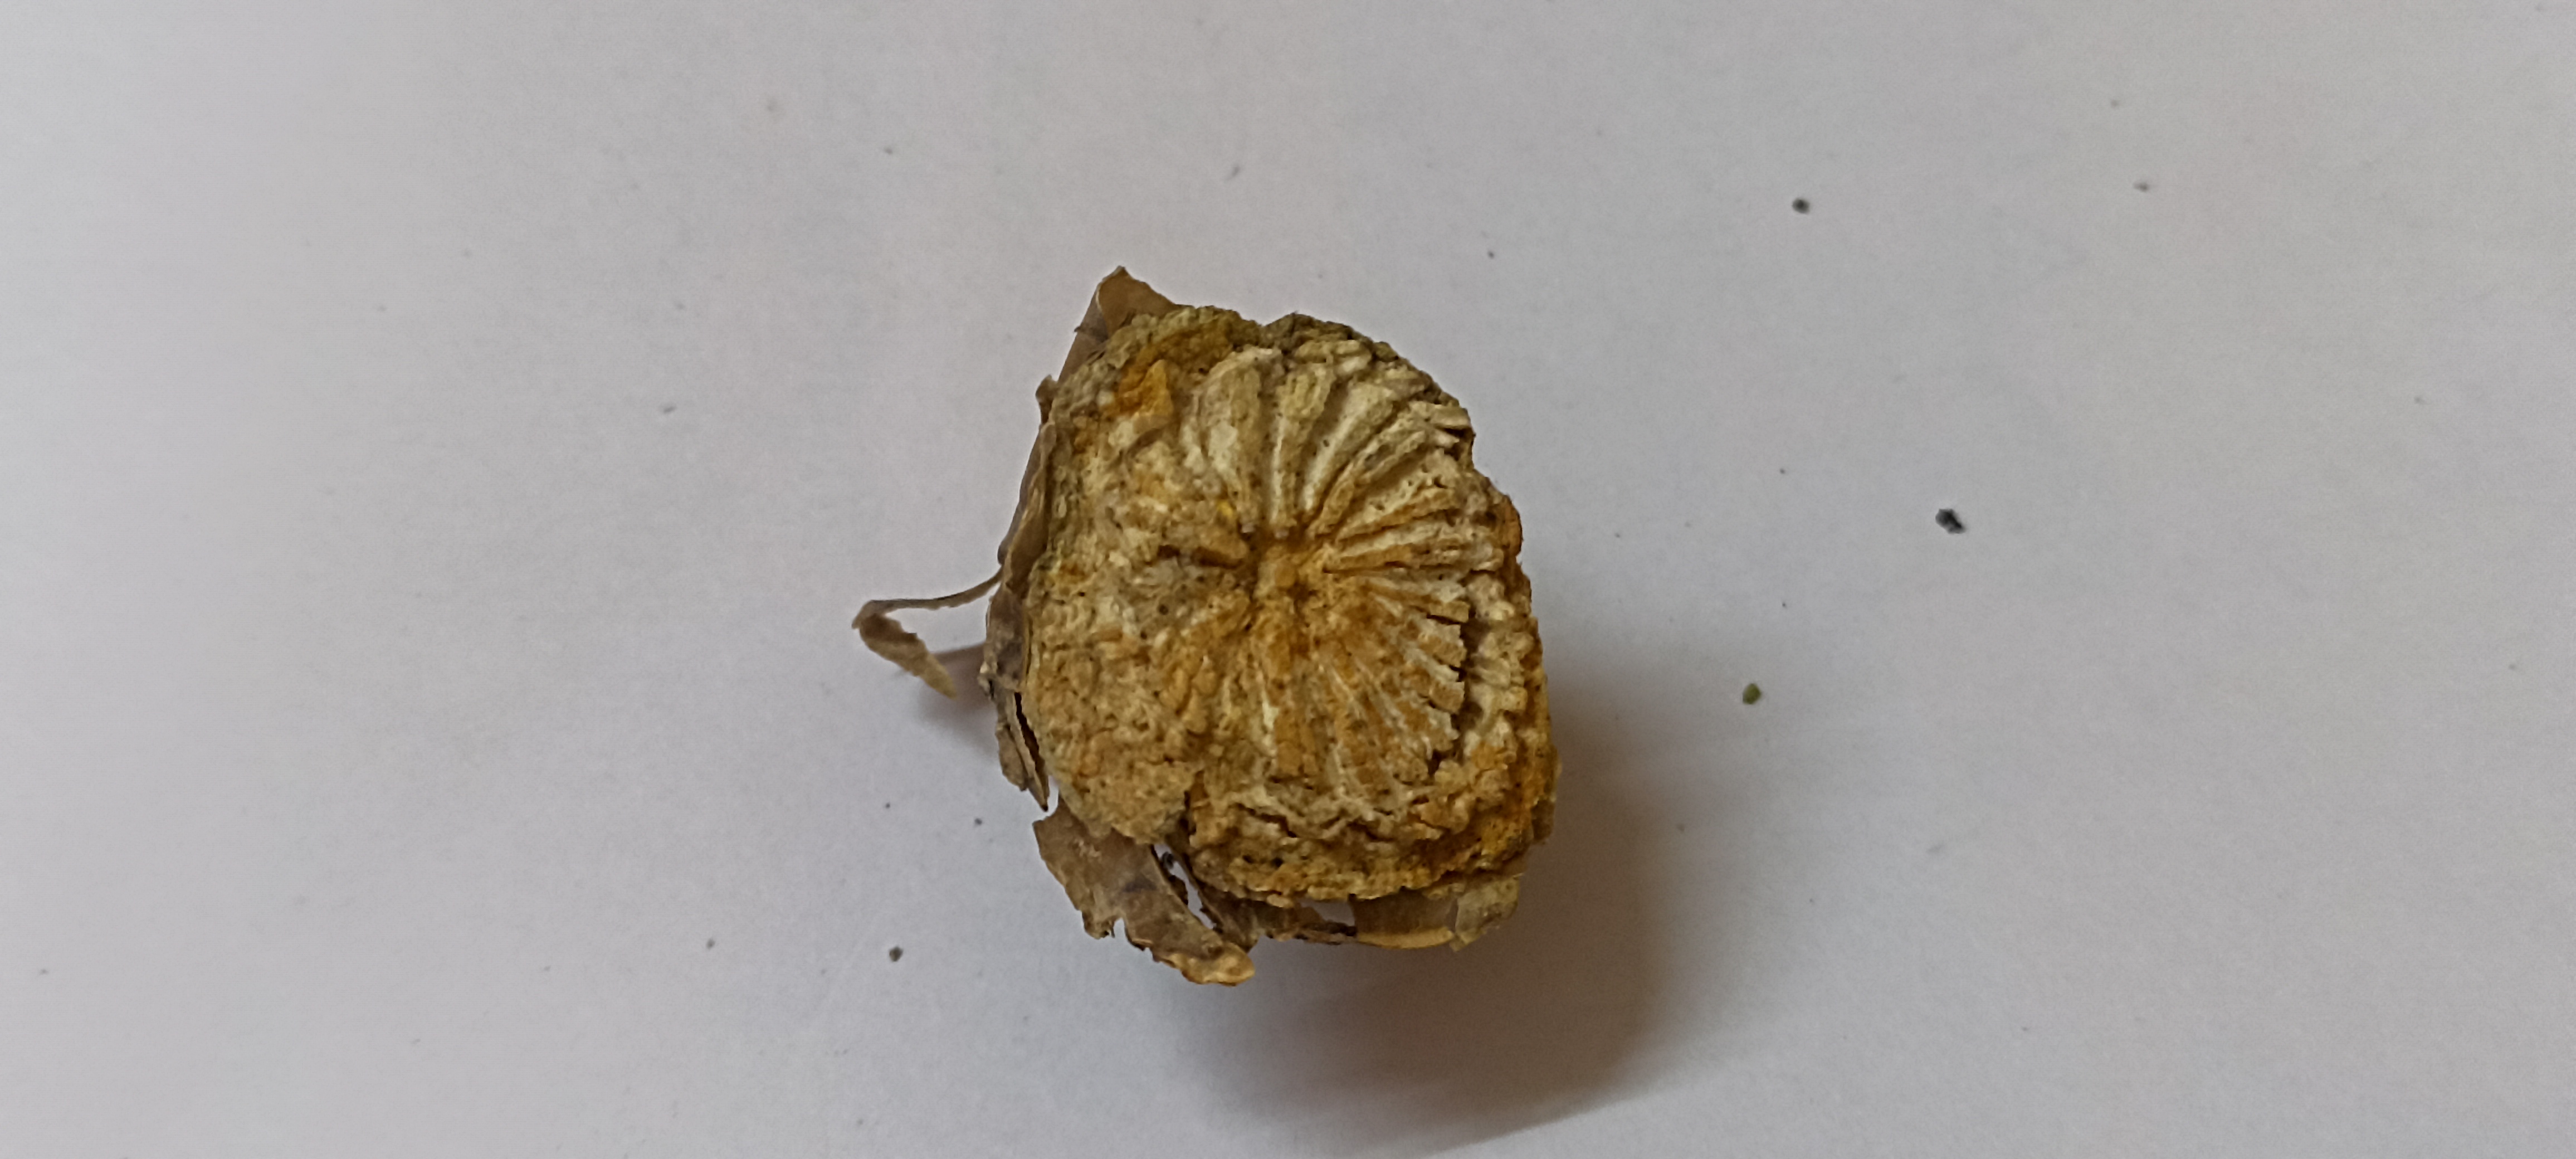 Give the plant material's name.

gulvel
